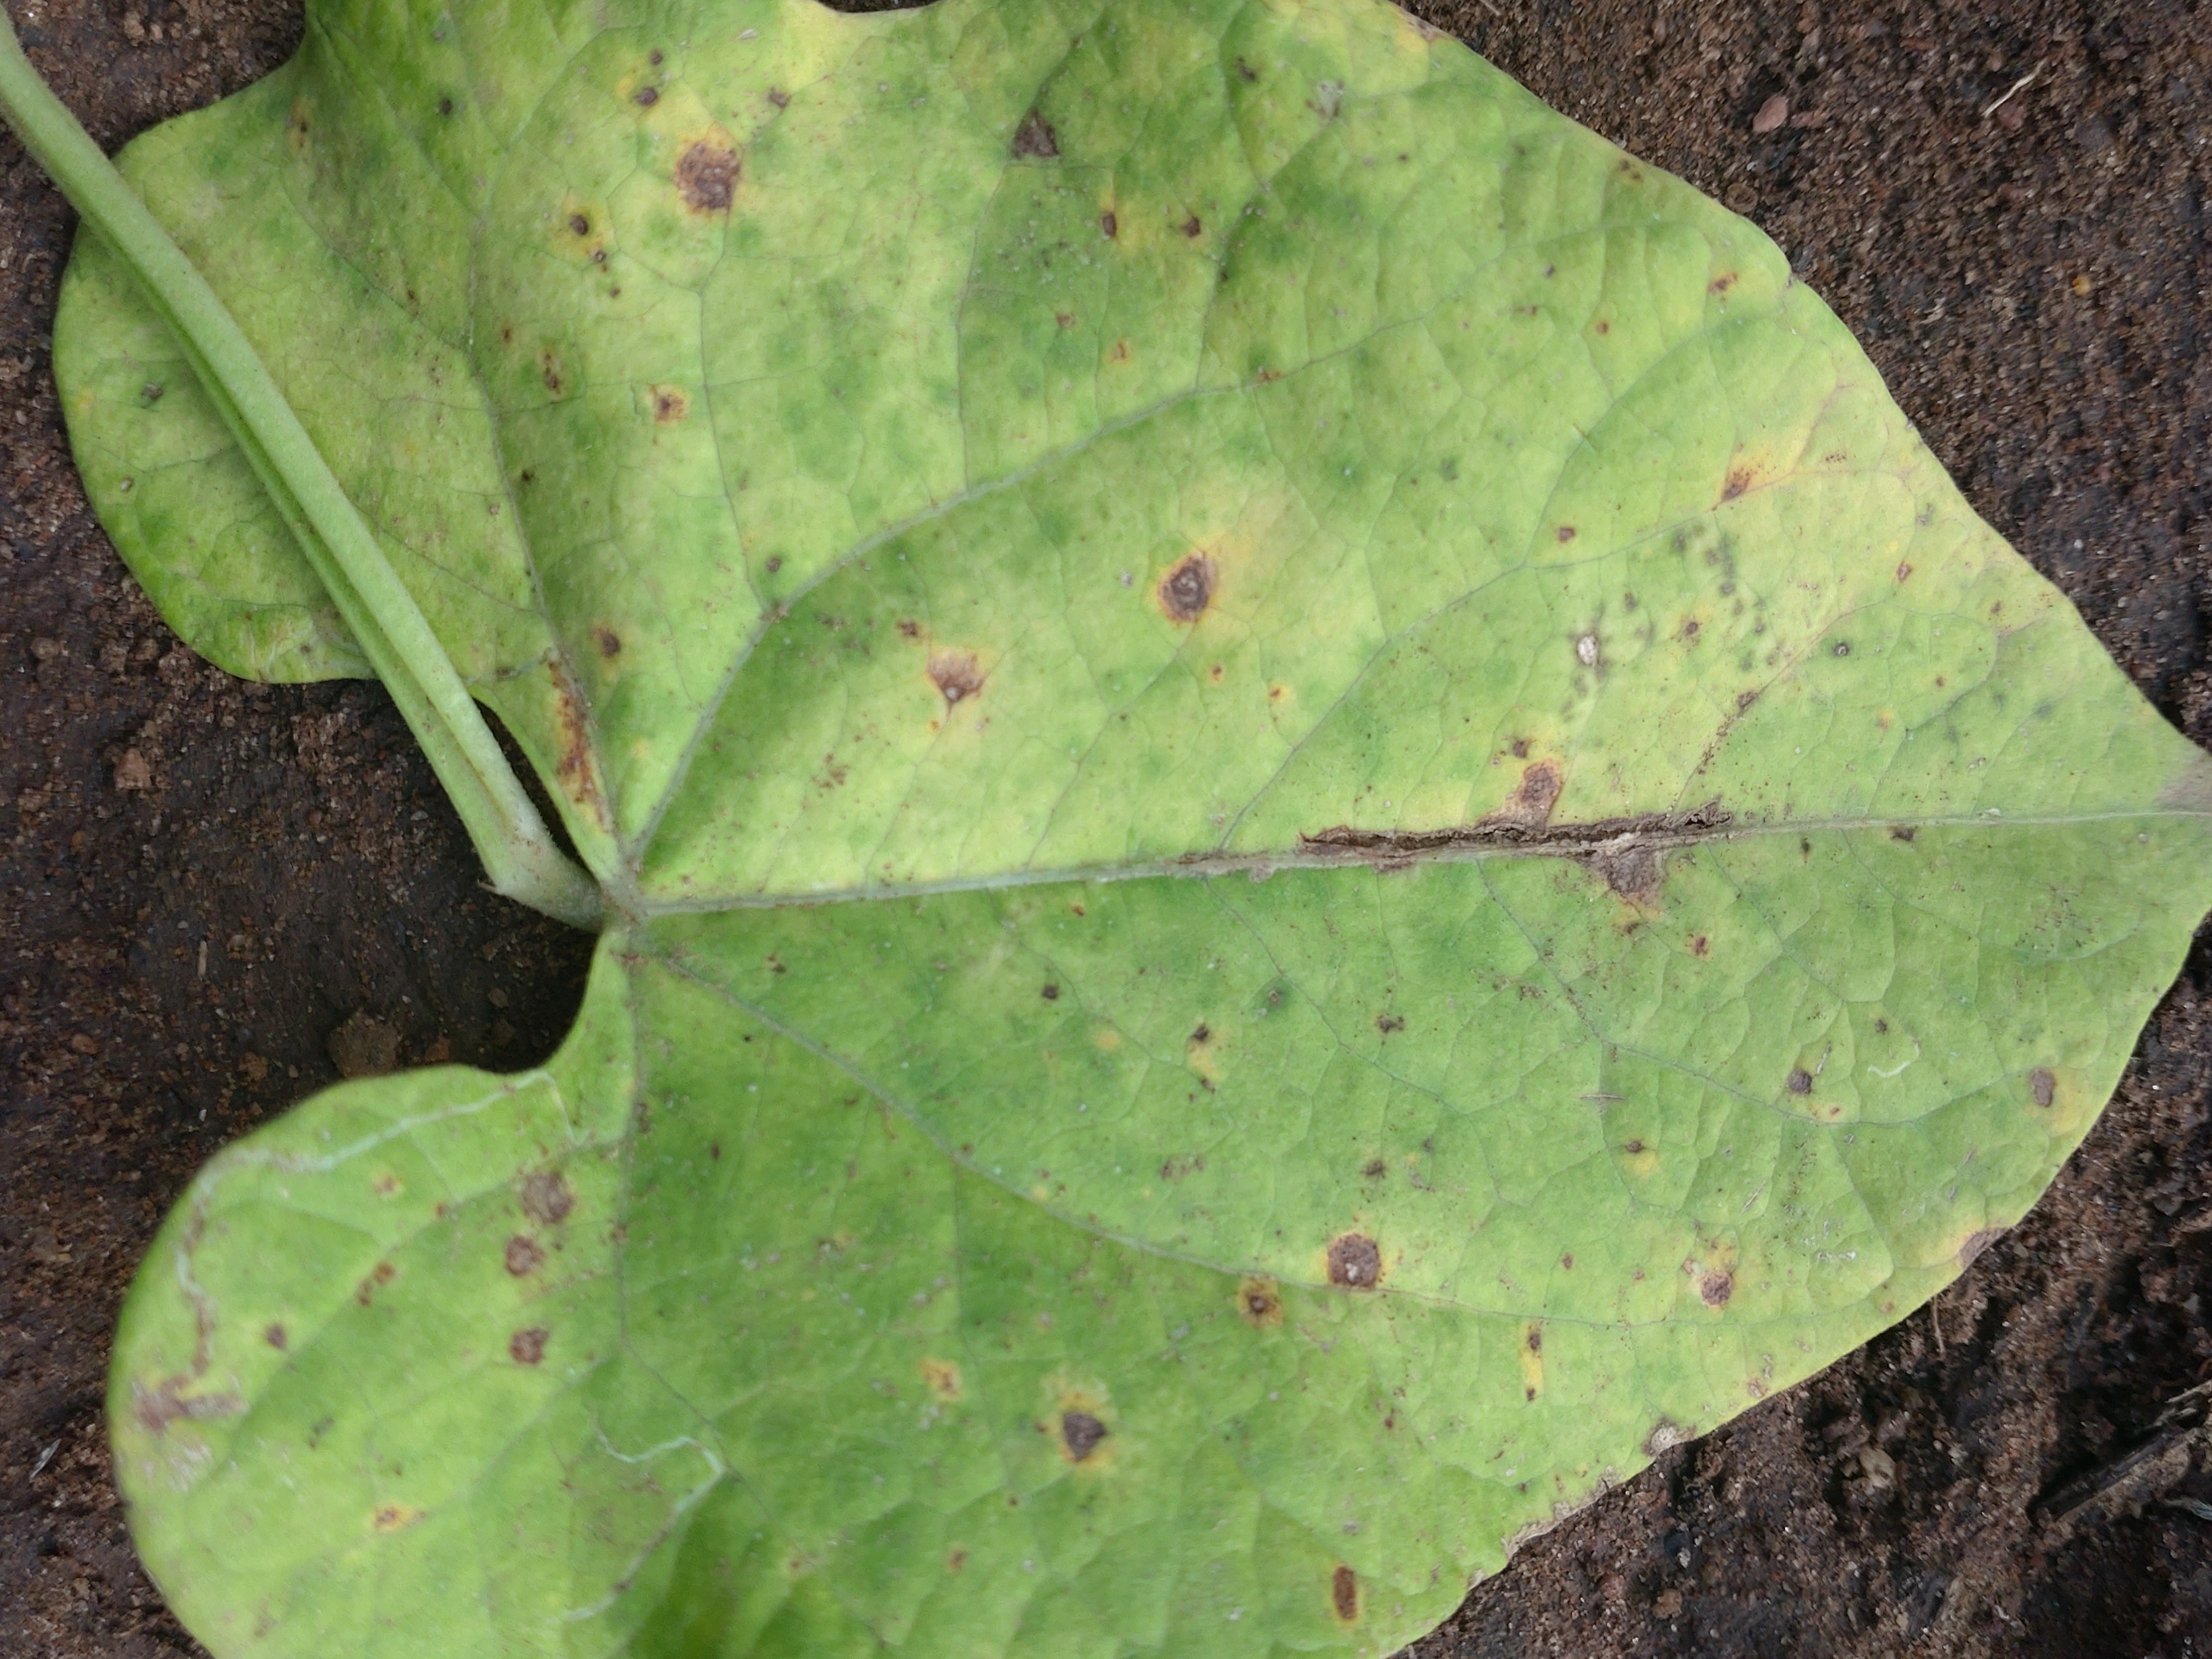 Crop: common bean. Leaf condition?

anthracnose
